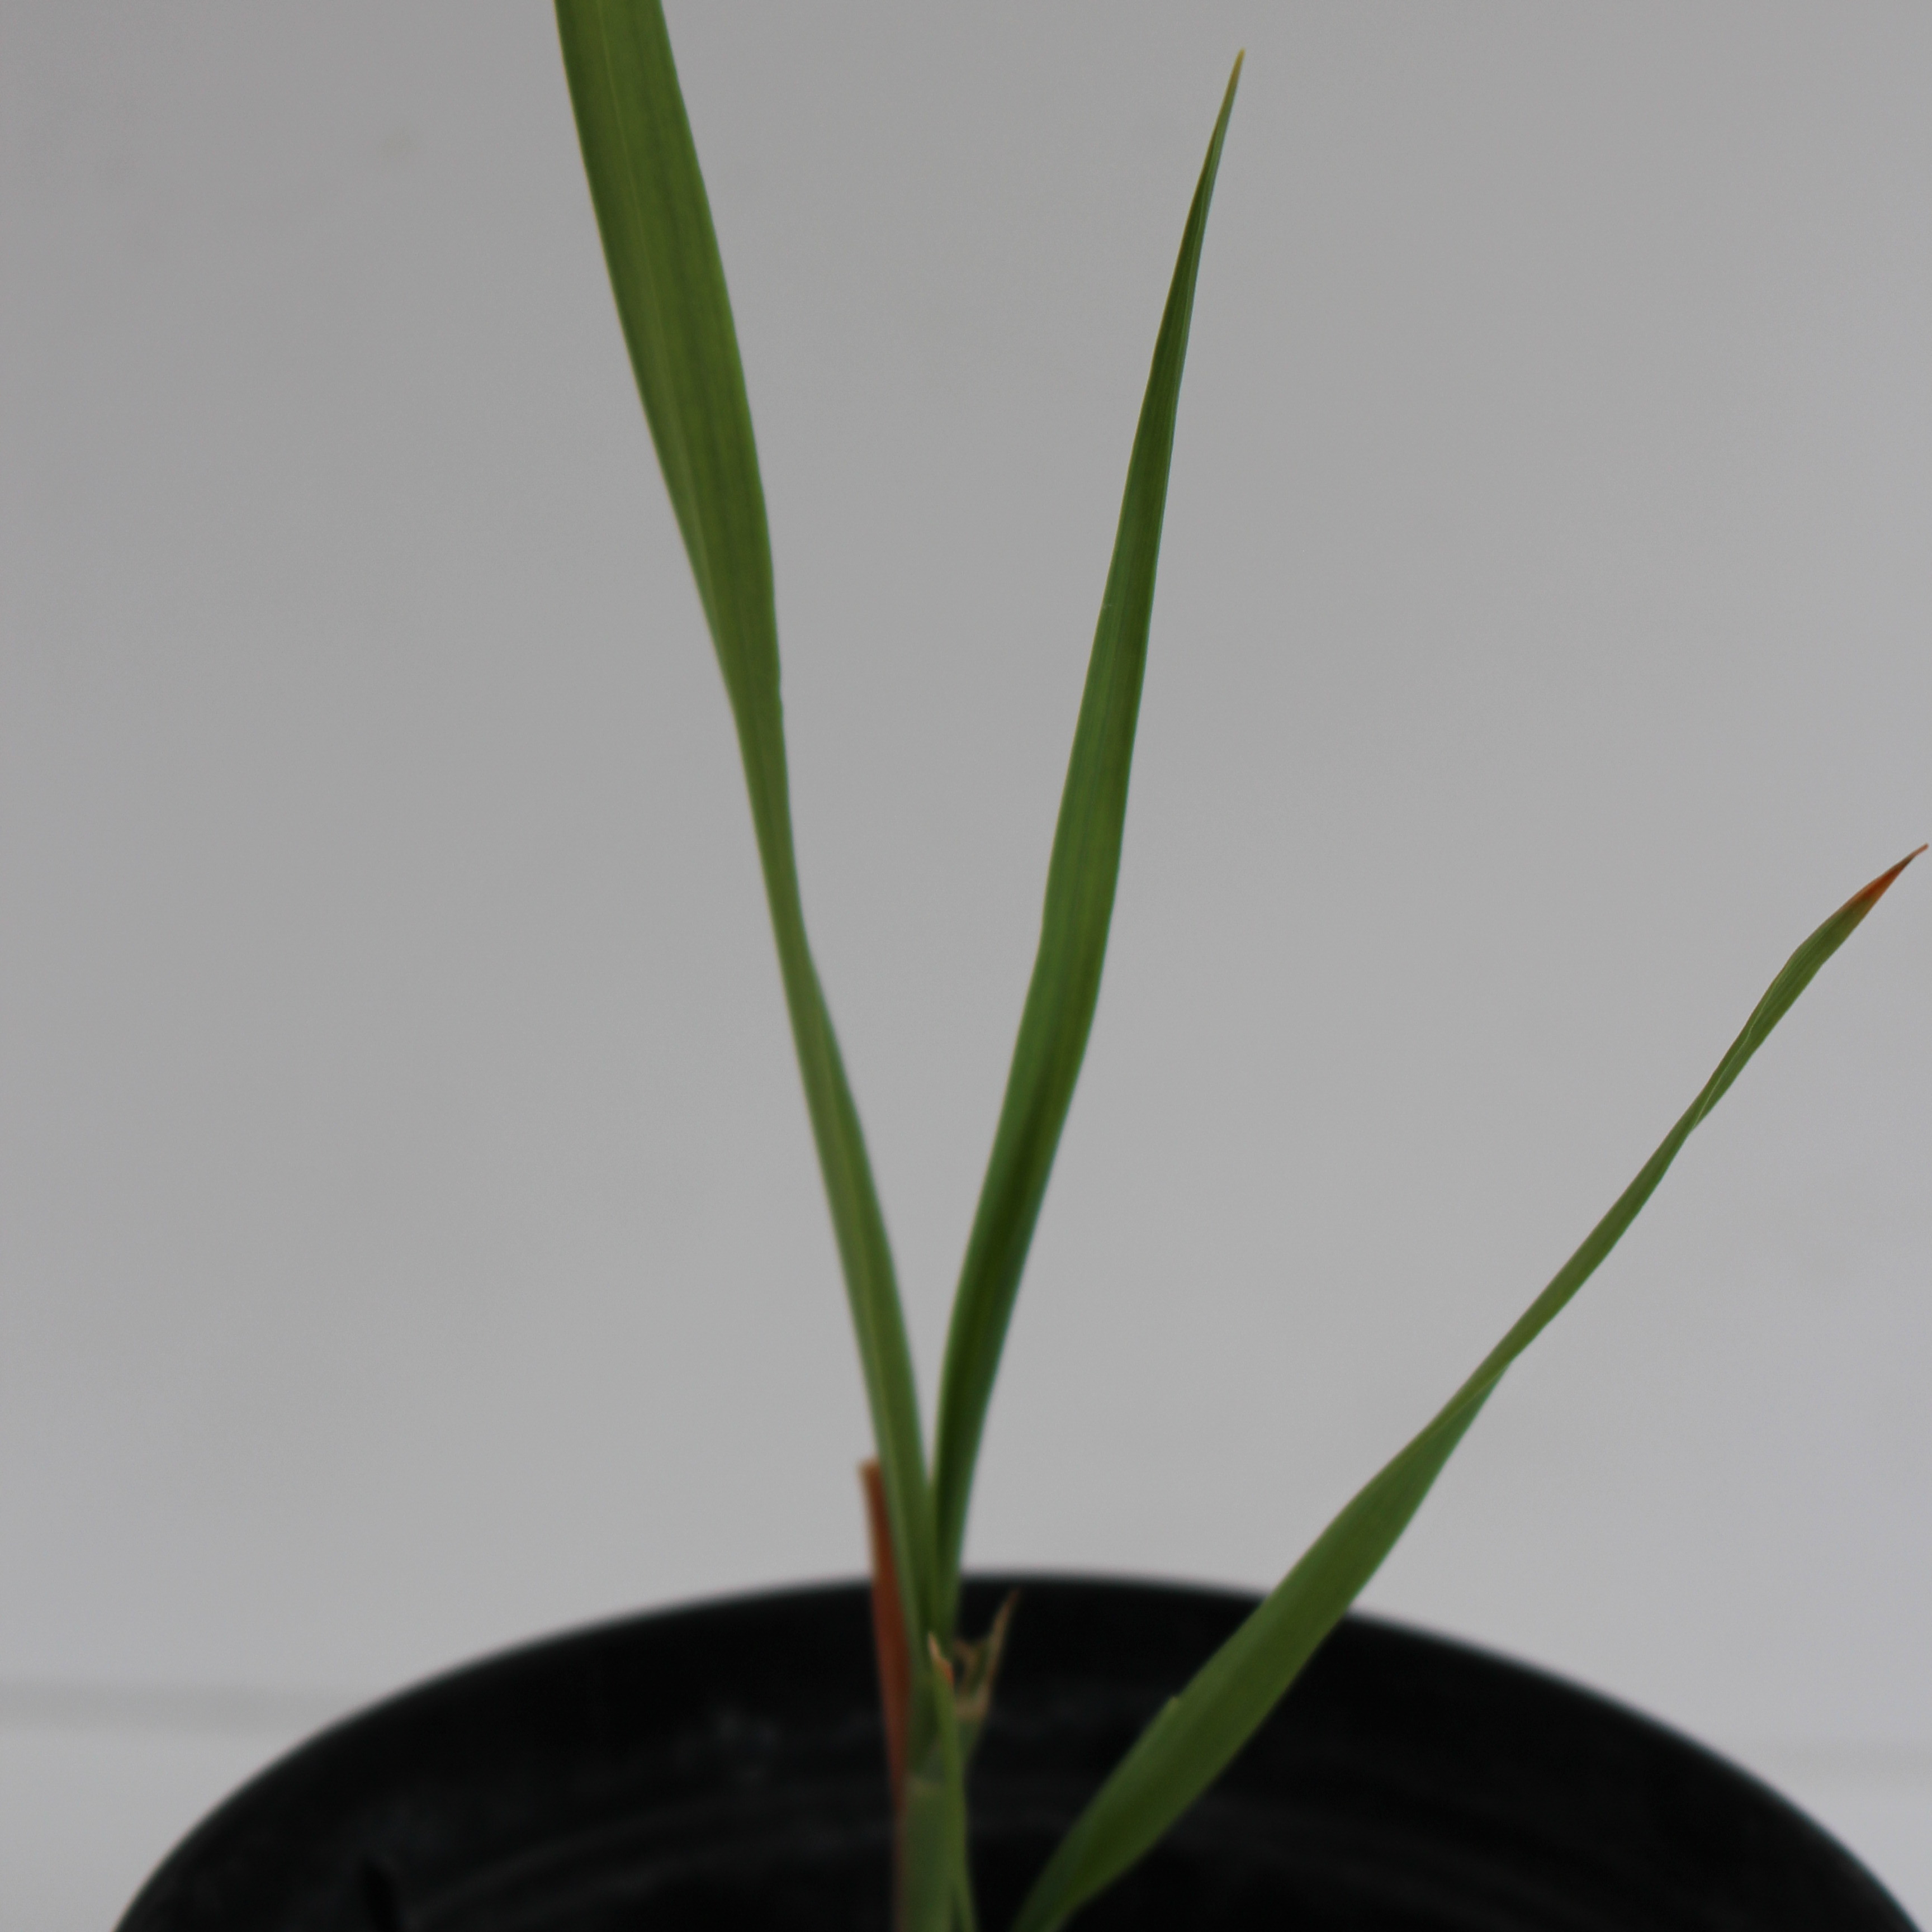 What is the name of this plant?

Avena sterilis
